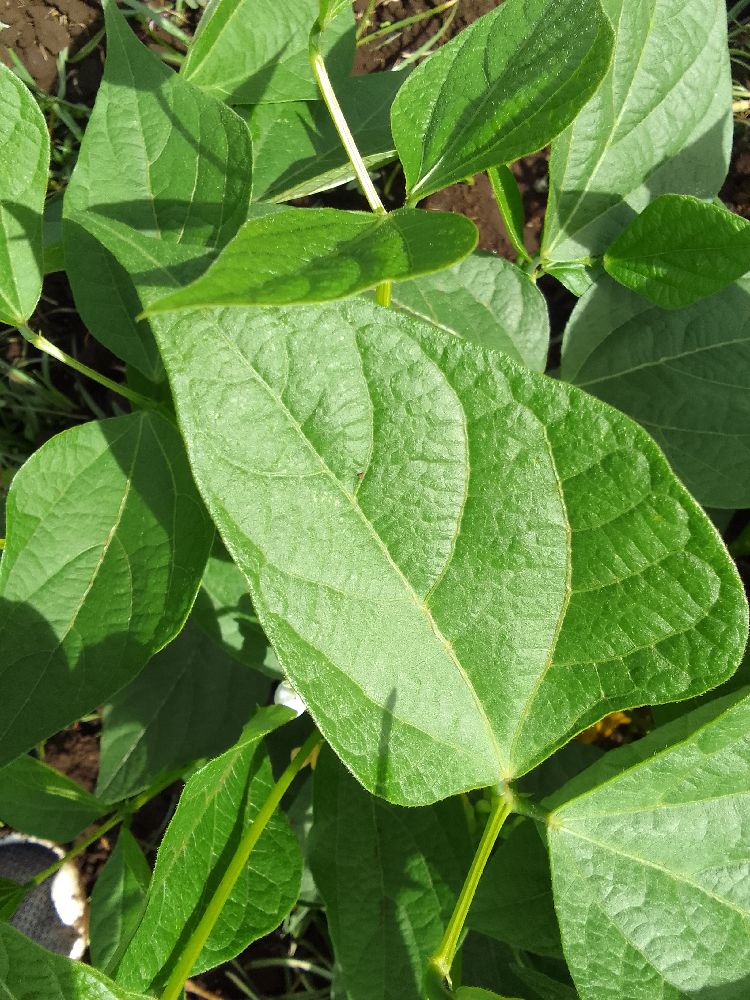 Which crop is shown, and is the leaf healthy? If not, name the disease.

common bean, healthy
